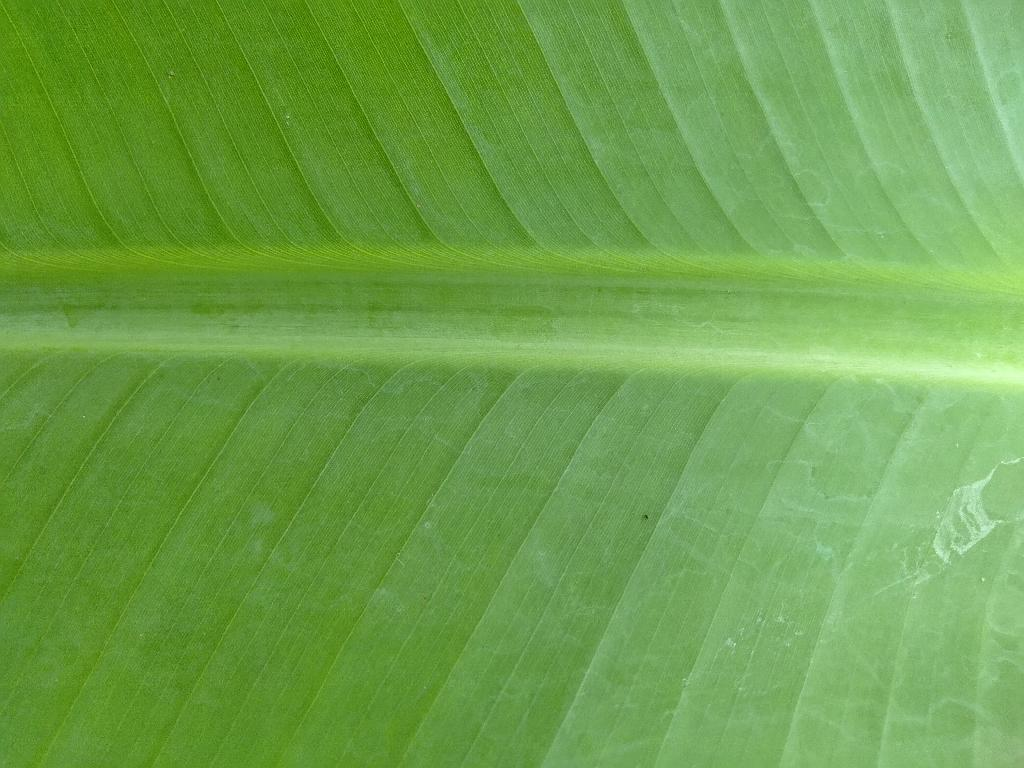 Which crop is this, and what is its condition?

banana, healthy
